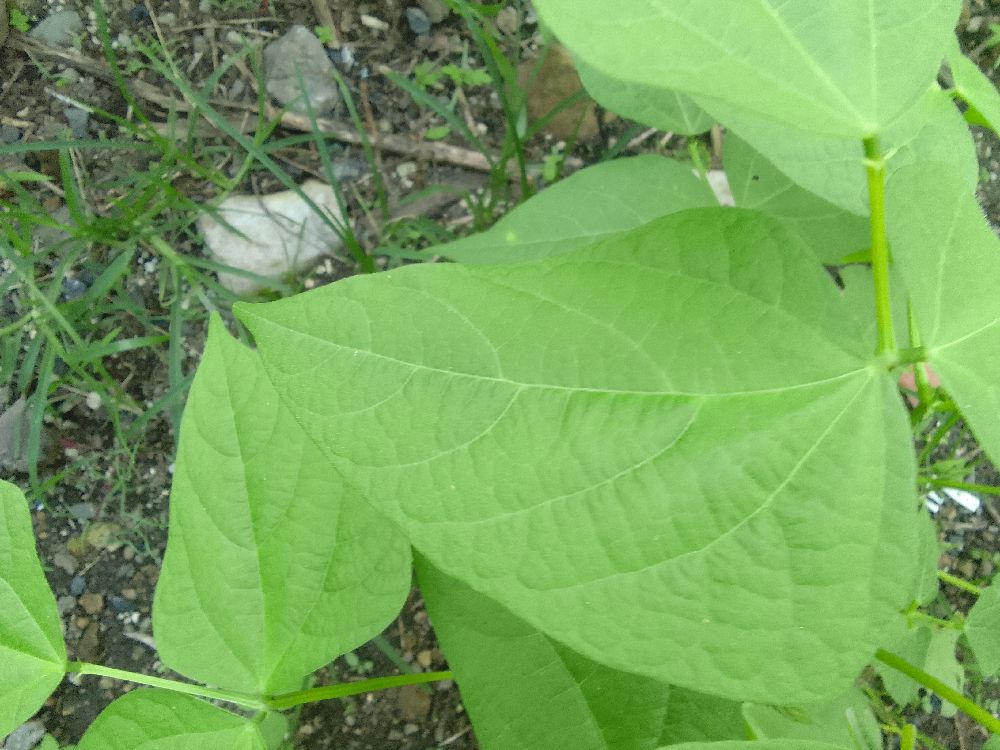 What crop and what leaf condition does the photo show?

common bean, healthy
